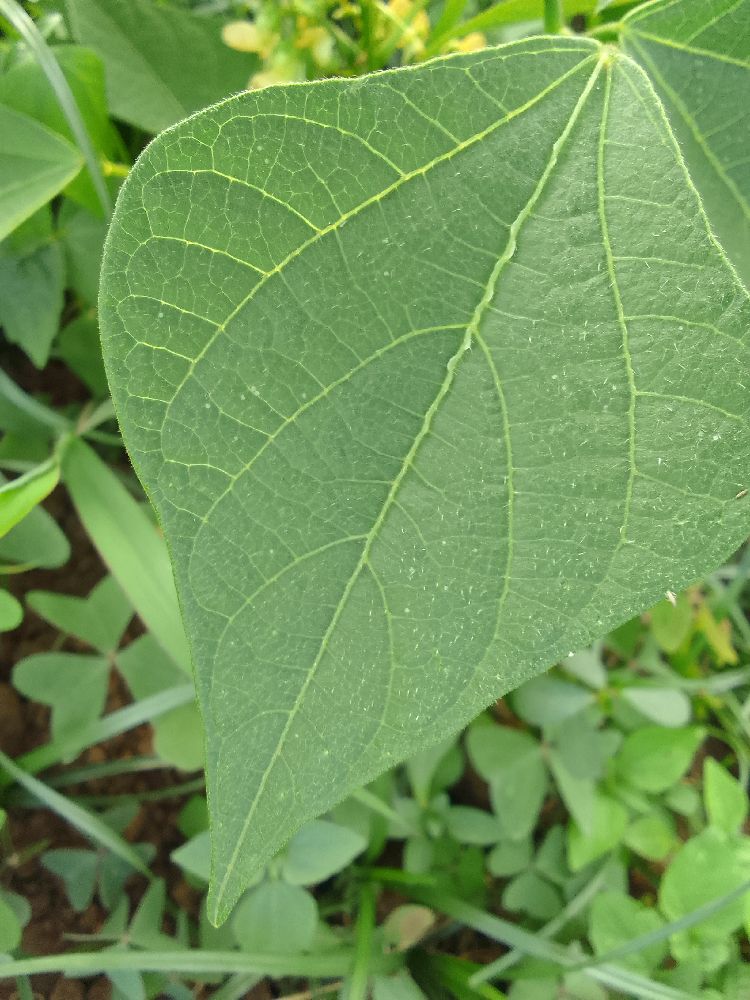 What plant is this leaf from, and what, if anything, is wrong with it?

common bean, healthy
